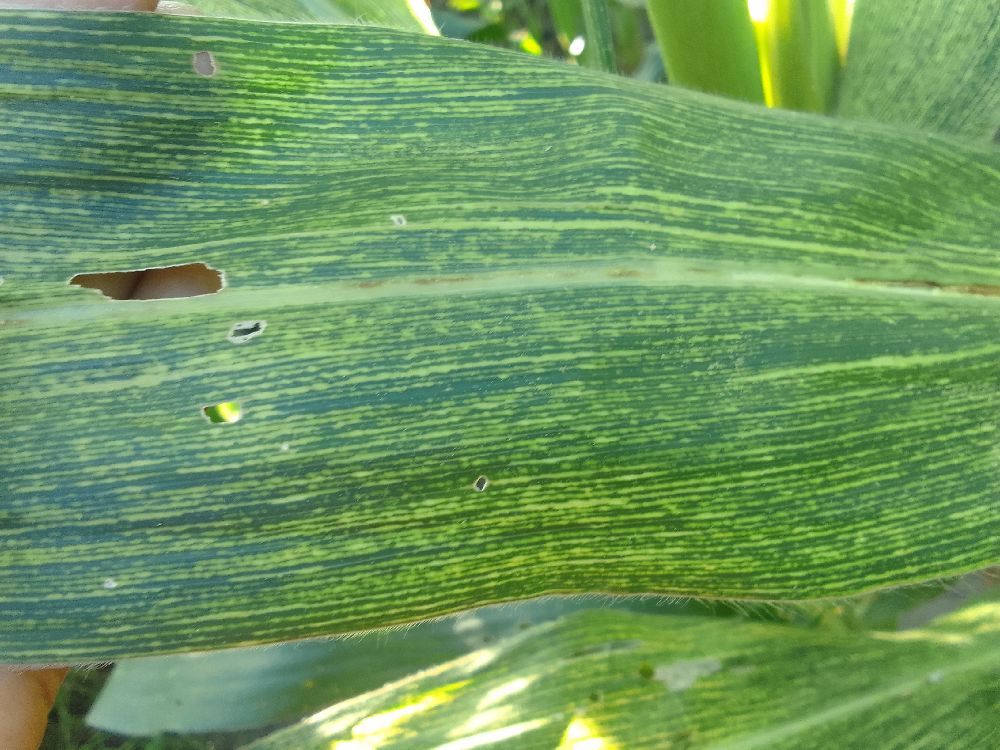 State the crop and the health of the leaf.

maize, maize streak virus
